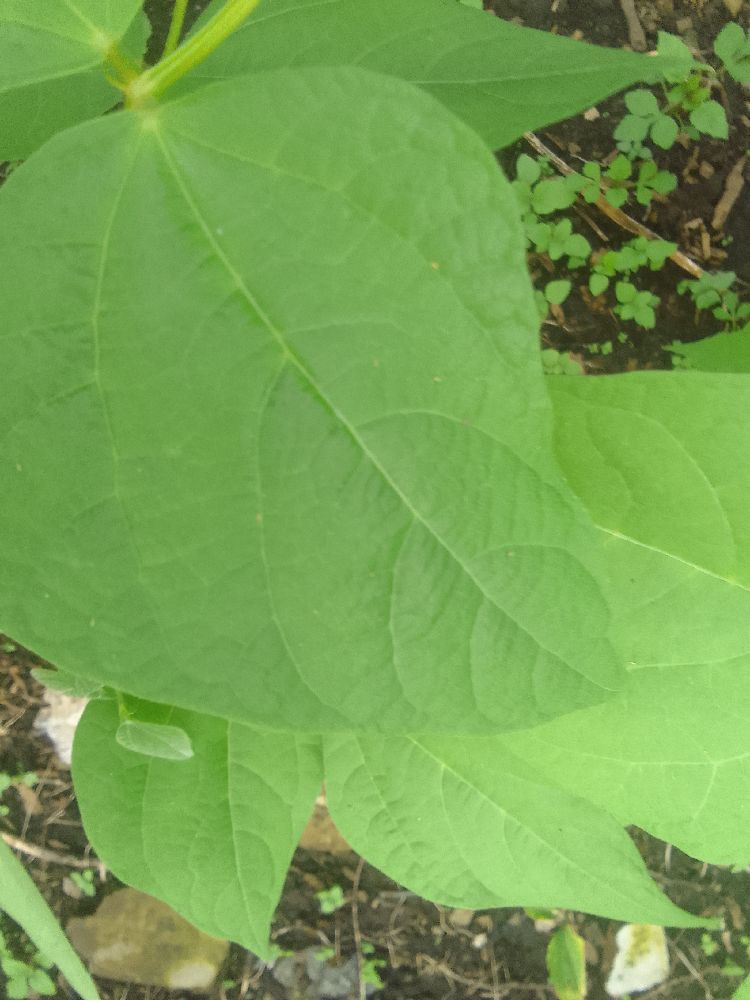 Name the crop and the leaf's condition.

common bean, healthy
